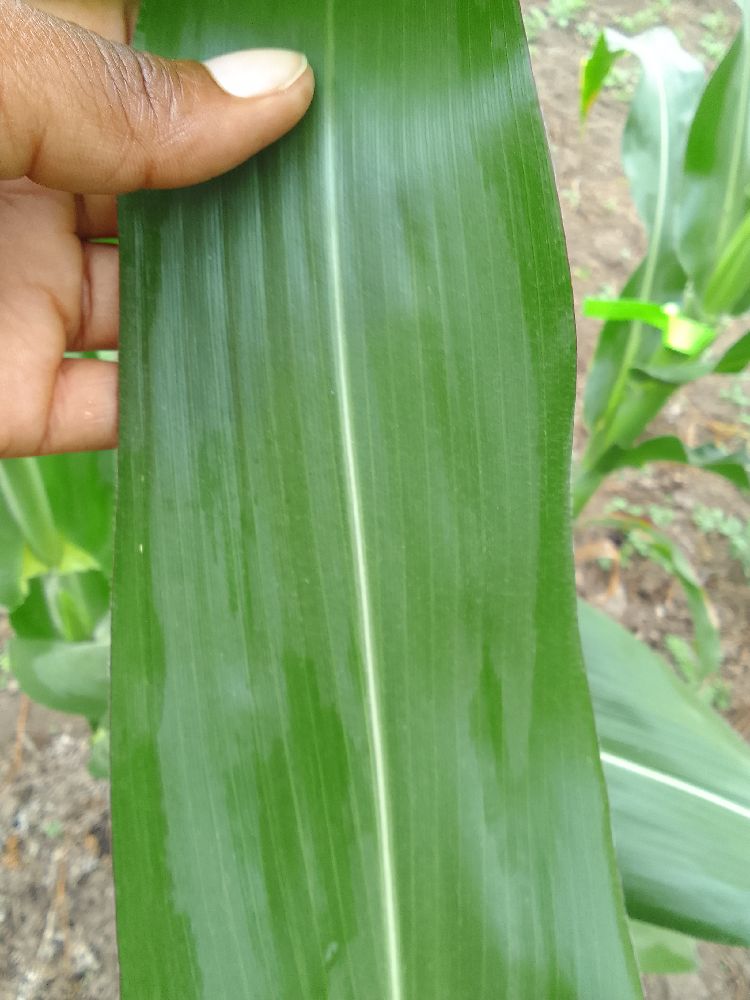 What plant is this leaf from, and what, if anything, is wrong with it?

maize, healthy
